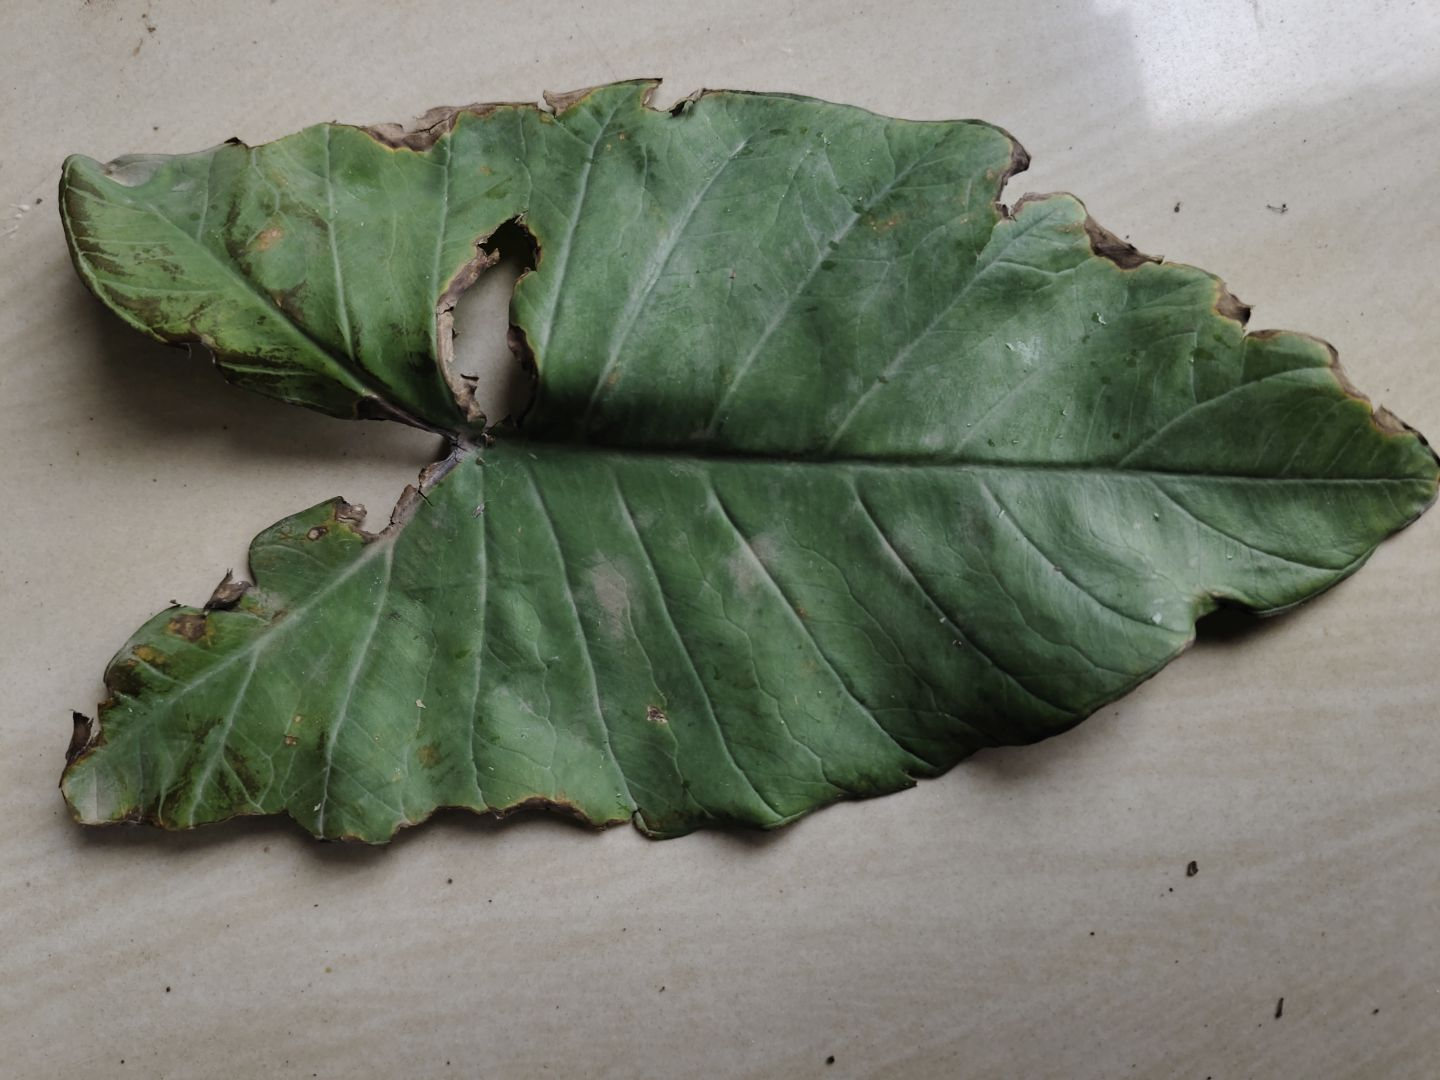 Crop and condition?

taro, leaf blight
